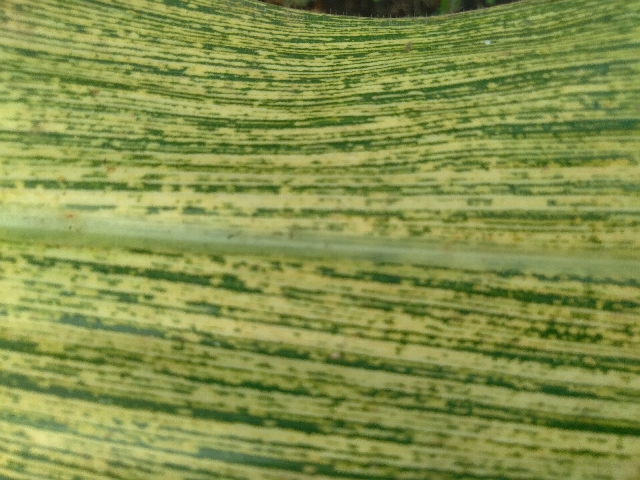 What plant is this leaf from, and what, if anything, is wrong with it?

maize, maize streak virus
